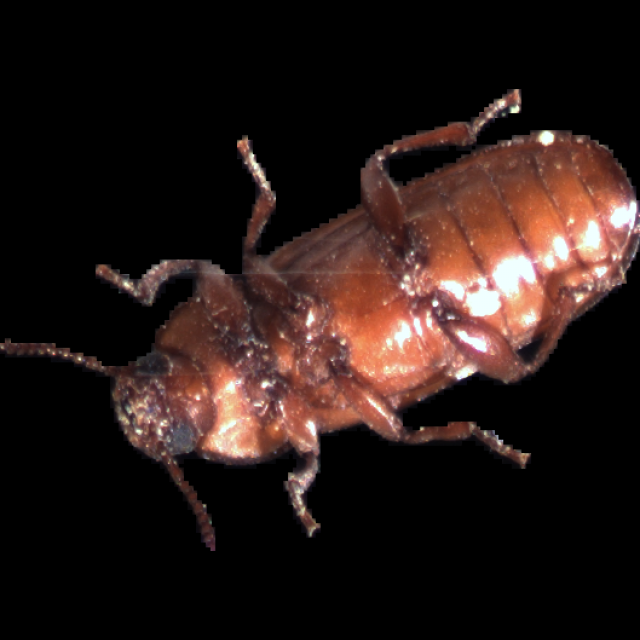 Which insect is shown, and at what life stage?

mealworm beetle
